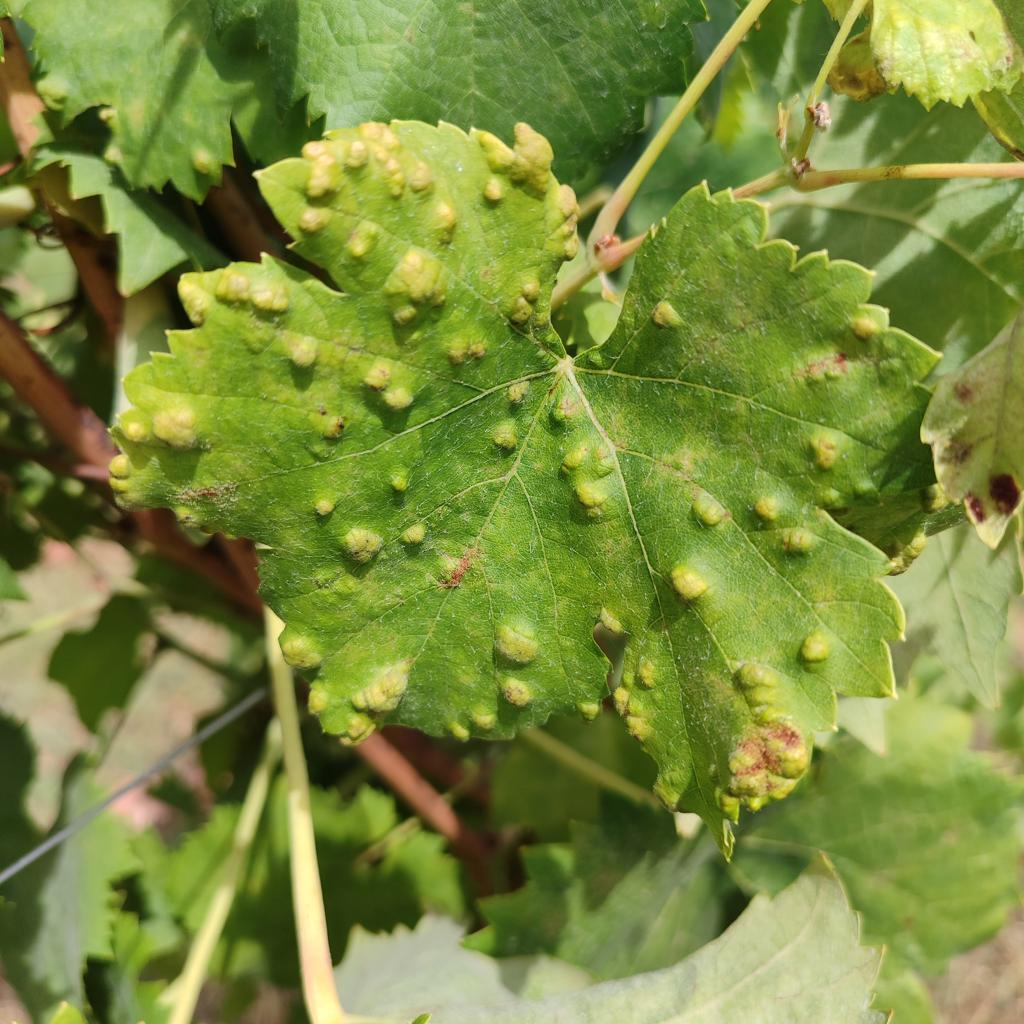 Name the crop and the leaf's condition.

grapevine, erineum mite
